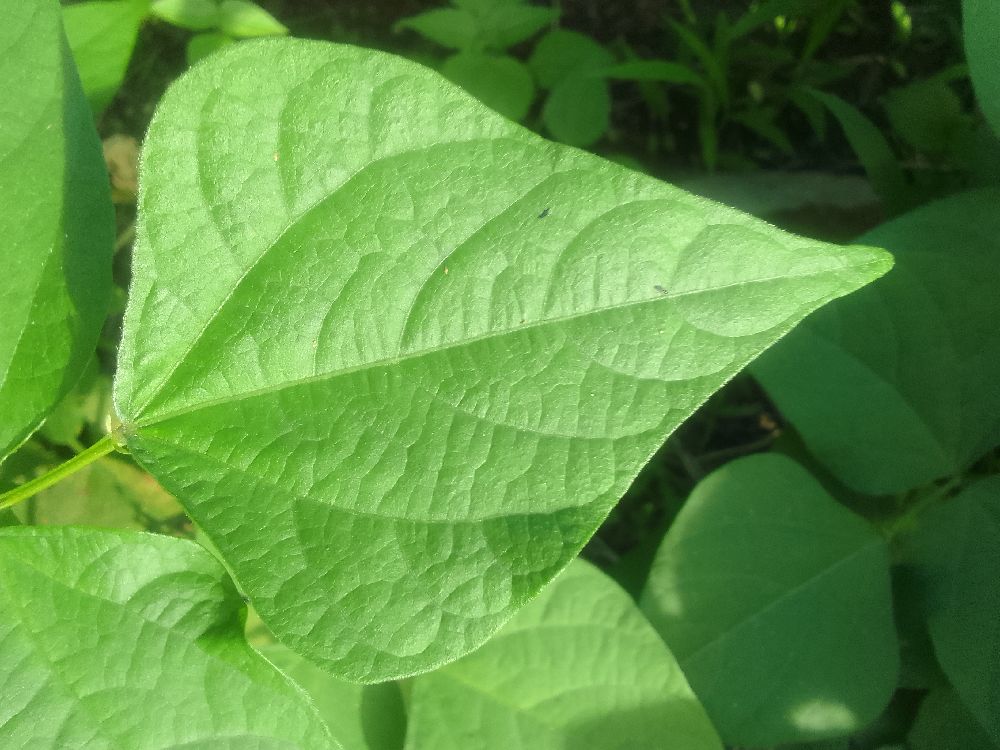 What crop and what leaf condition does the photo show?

common bean, healthy
